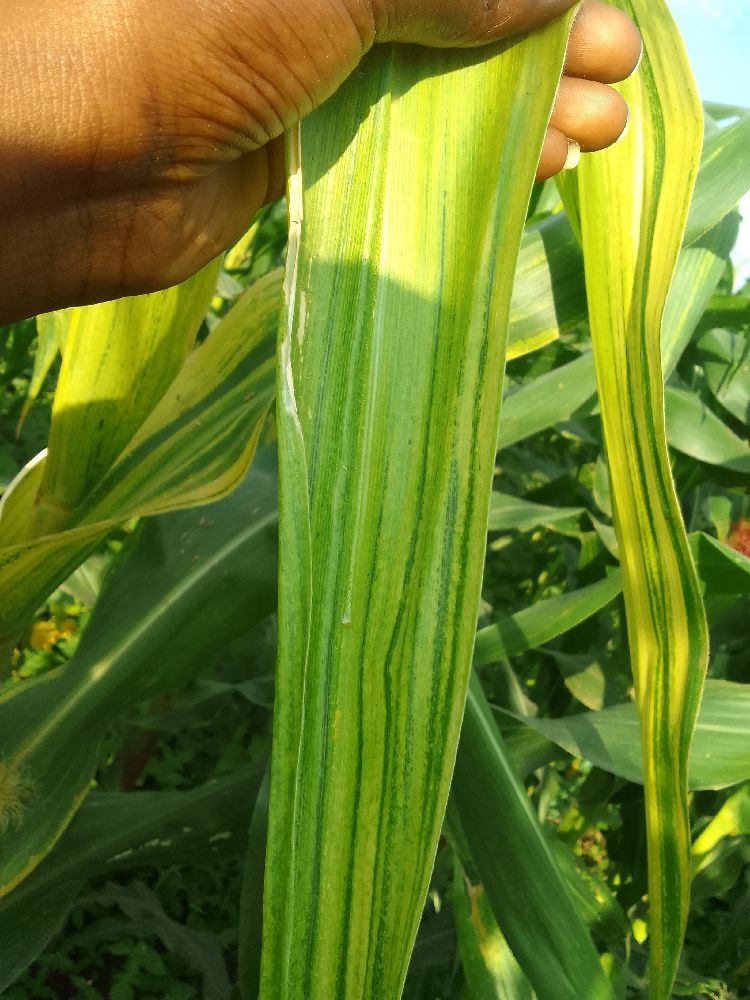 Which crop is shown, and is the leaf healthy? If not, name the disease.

maize, maize lethal necrosis
